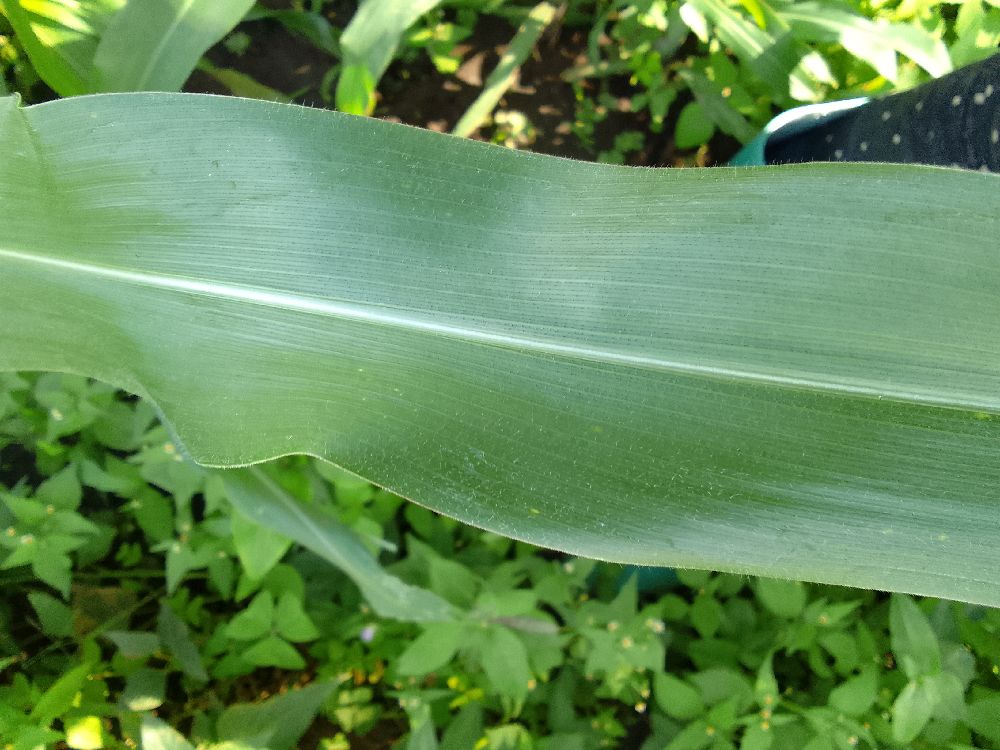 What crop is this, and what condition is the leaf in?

maize, healthy
